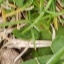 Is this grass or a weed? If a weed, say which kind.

grass
